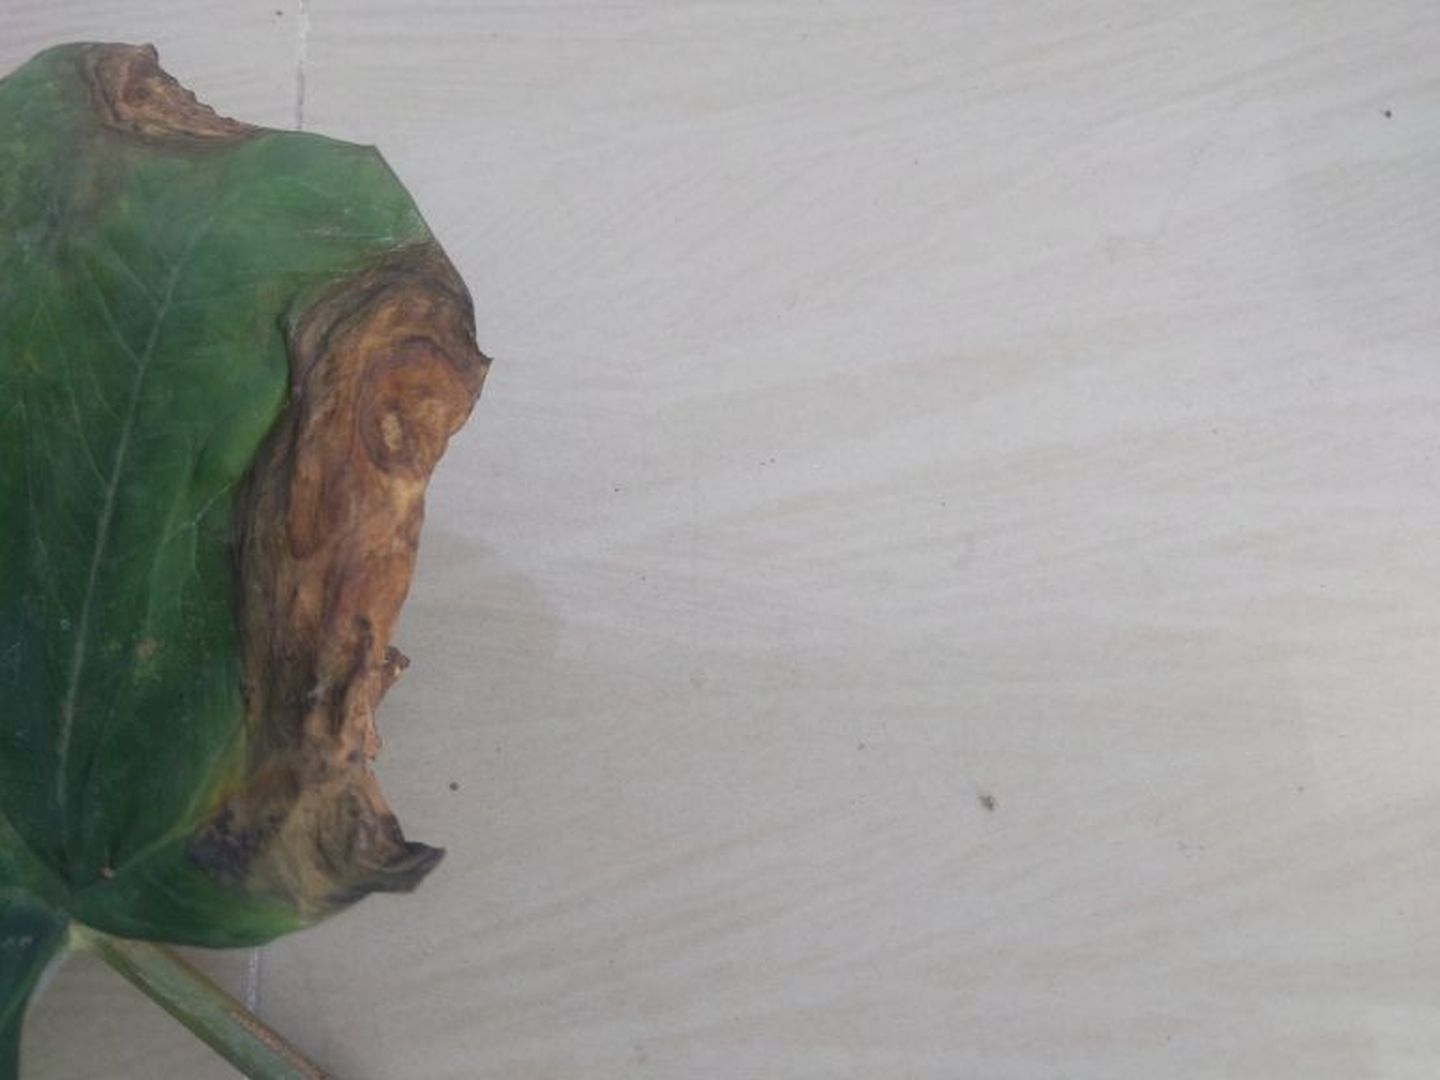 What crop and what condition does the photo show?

taro, leaf blight
